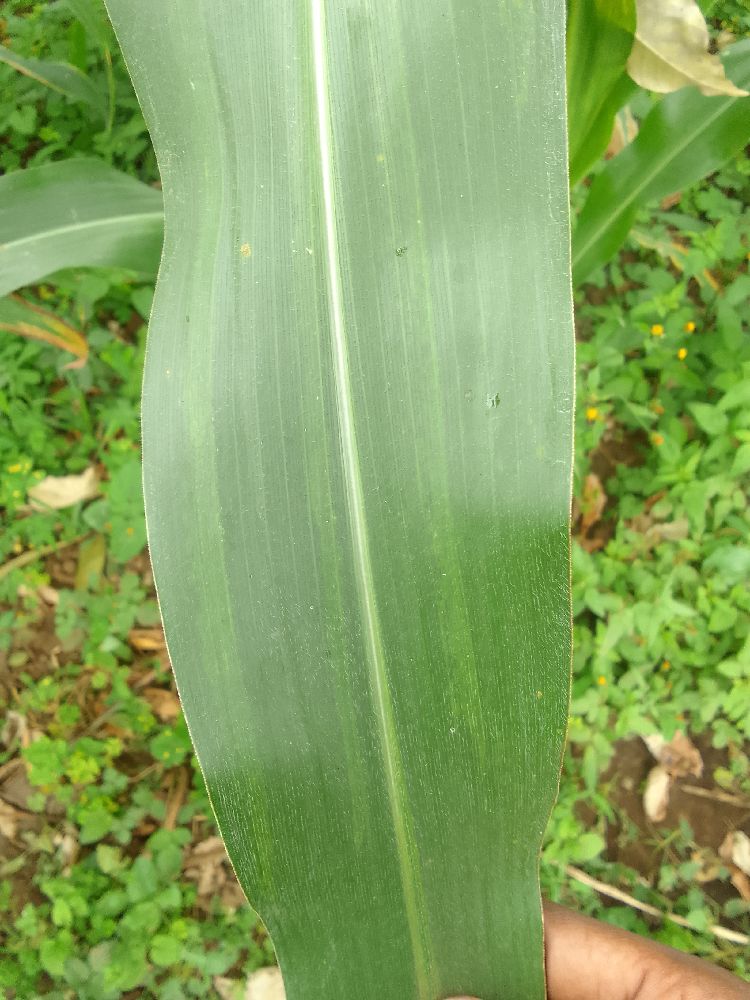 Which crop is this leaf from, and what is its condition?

maize, healthy
